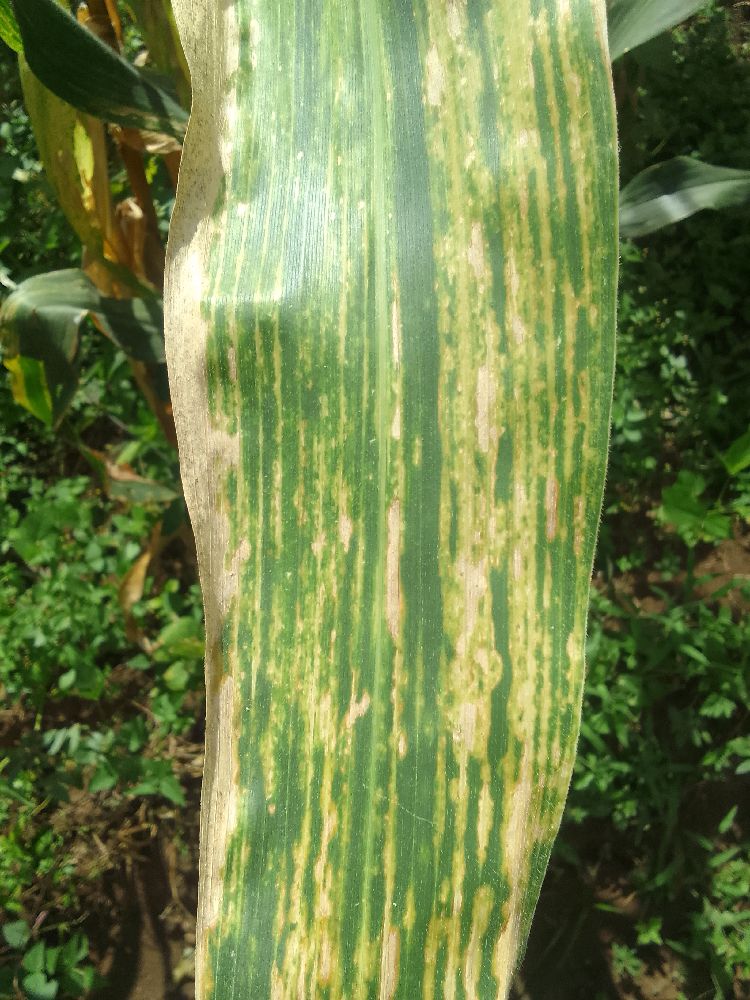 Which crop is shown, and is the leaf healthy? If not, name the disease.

maize, maize lethal necrosis
